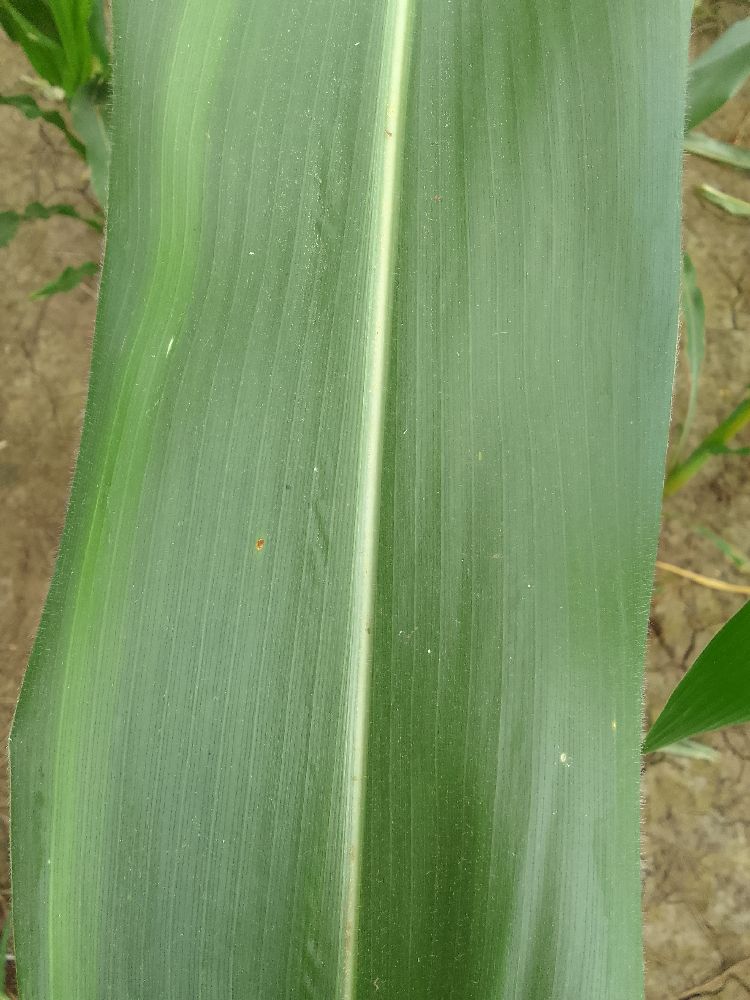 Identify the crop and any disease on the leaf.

maize, healthy
